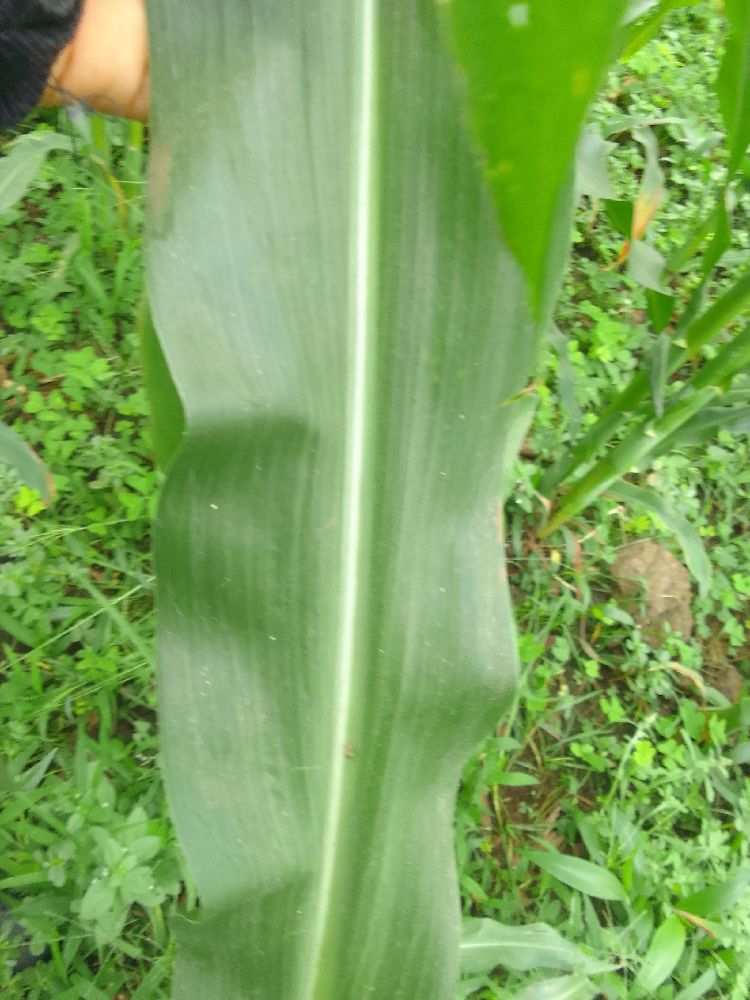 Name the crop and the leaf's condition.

maize, healthy
